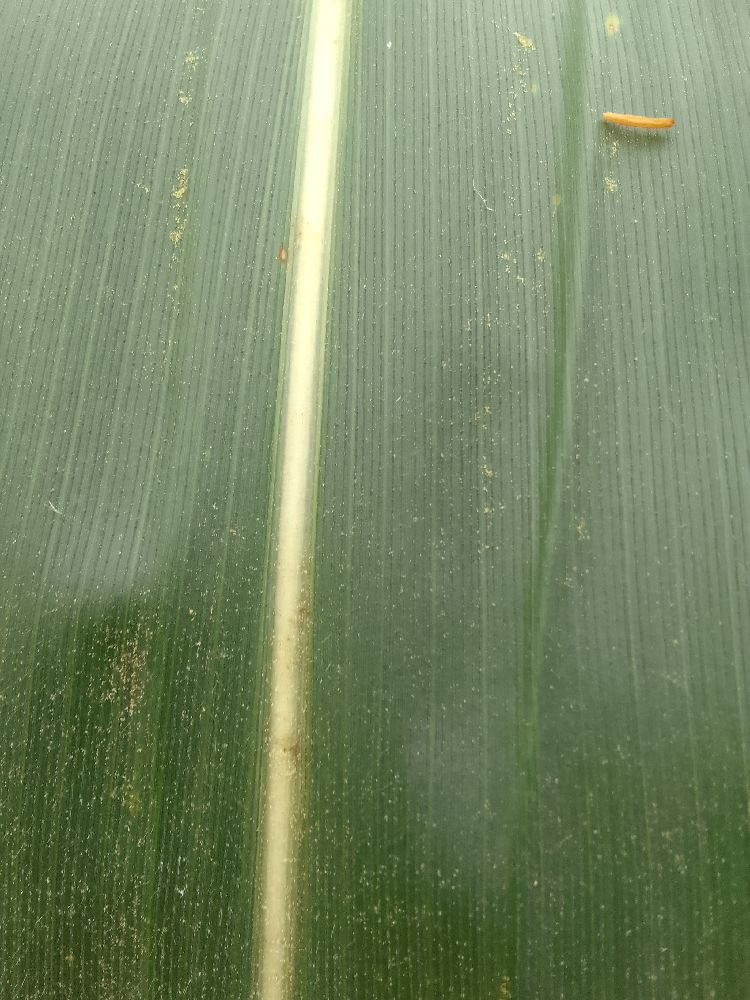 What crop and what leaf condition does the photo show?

maize, healthy
